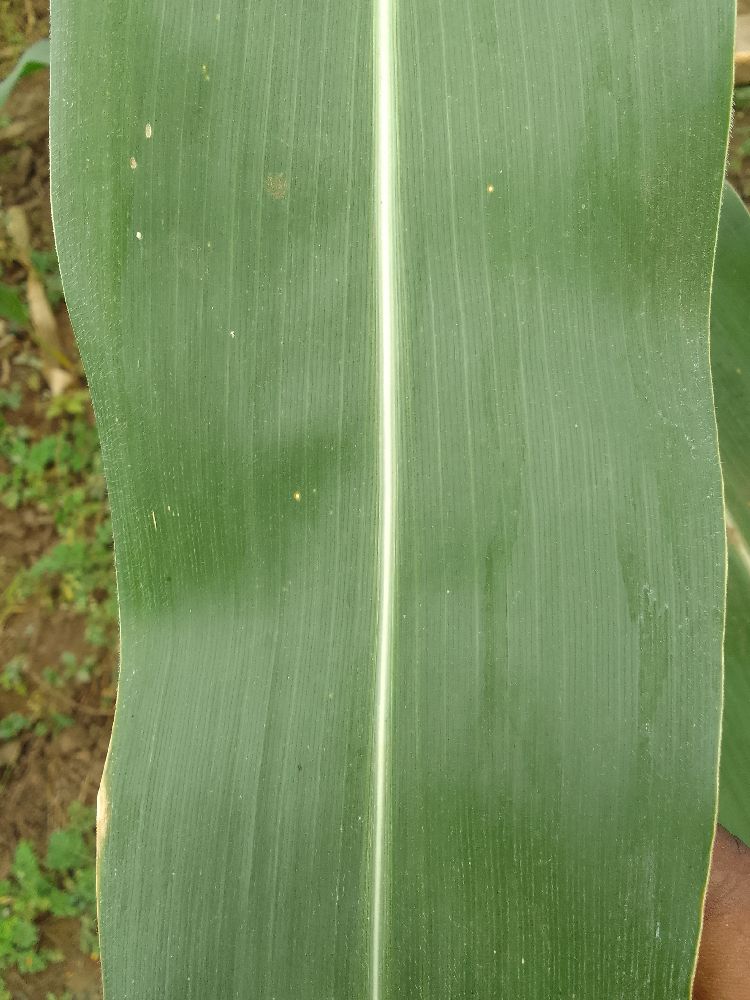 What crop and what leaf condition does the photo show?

maize, healthy
